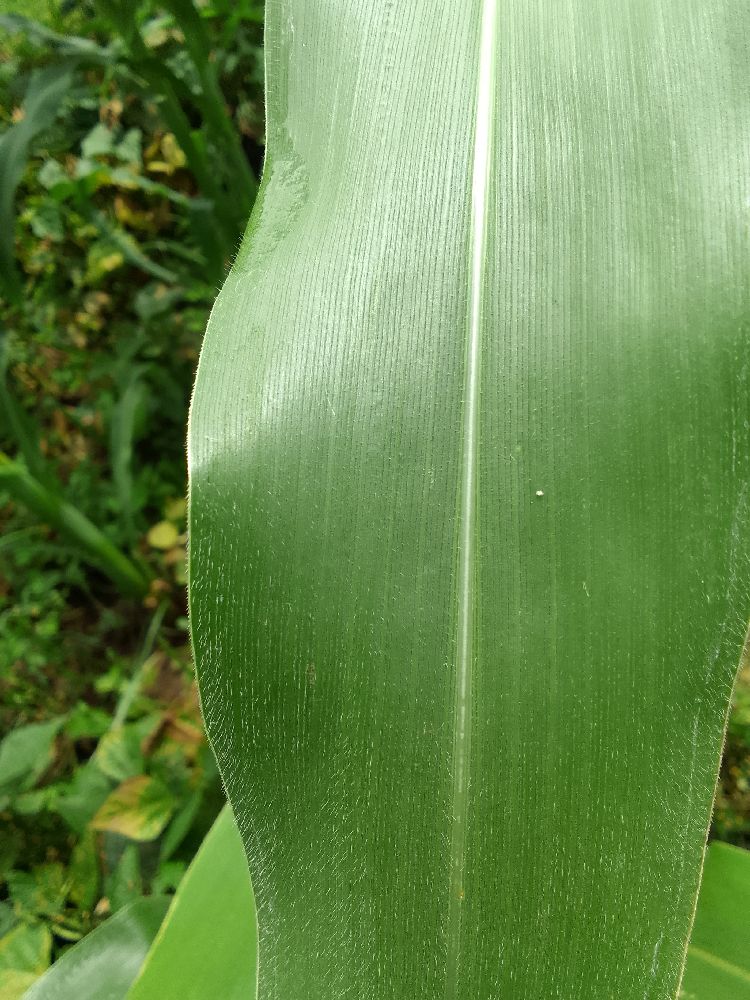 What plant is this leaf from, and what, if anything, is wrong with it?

maize, healthy
